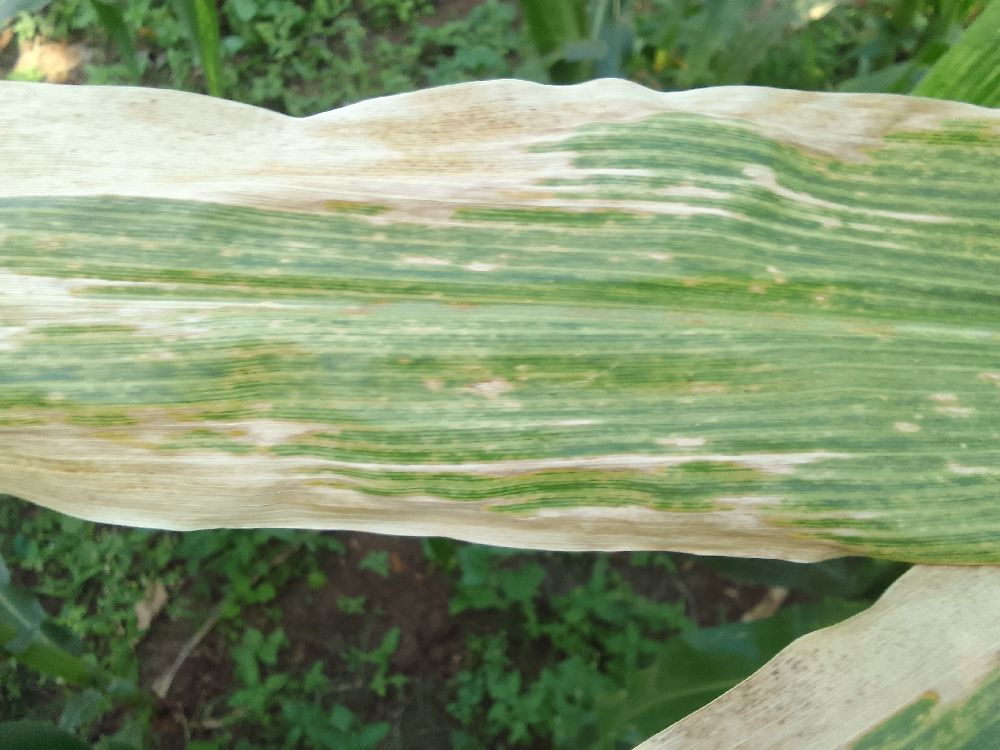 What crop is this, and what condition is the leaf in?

maize, maize lethal necrosis
